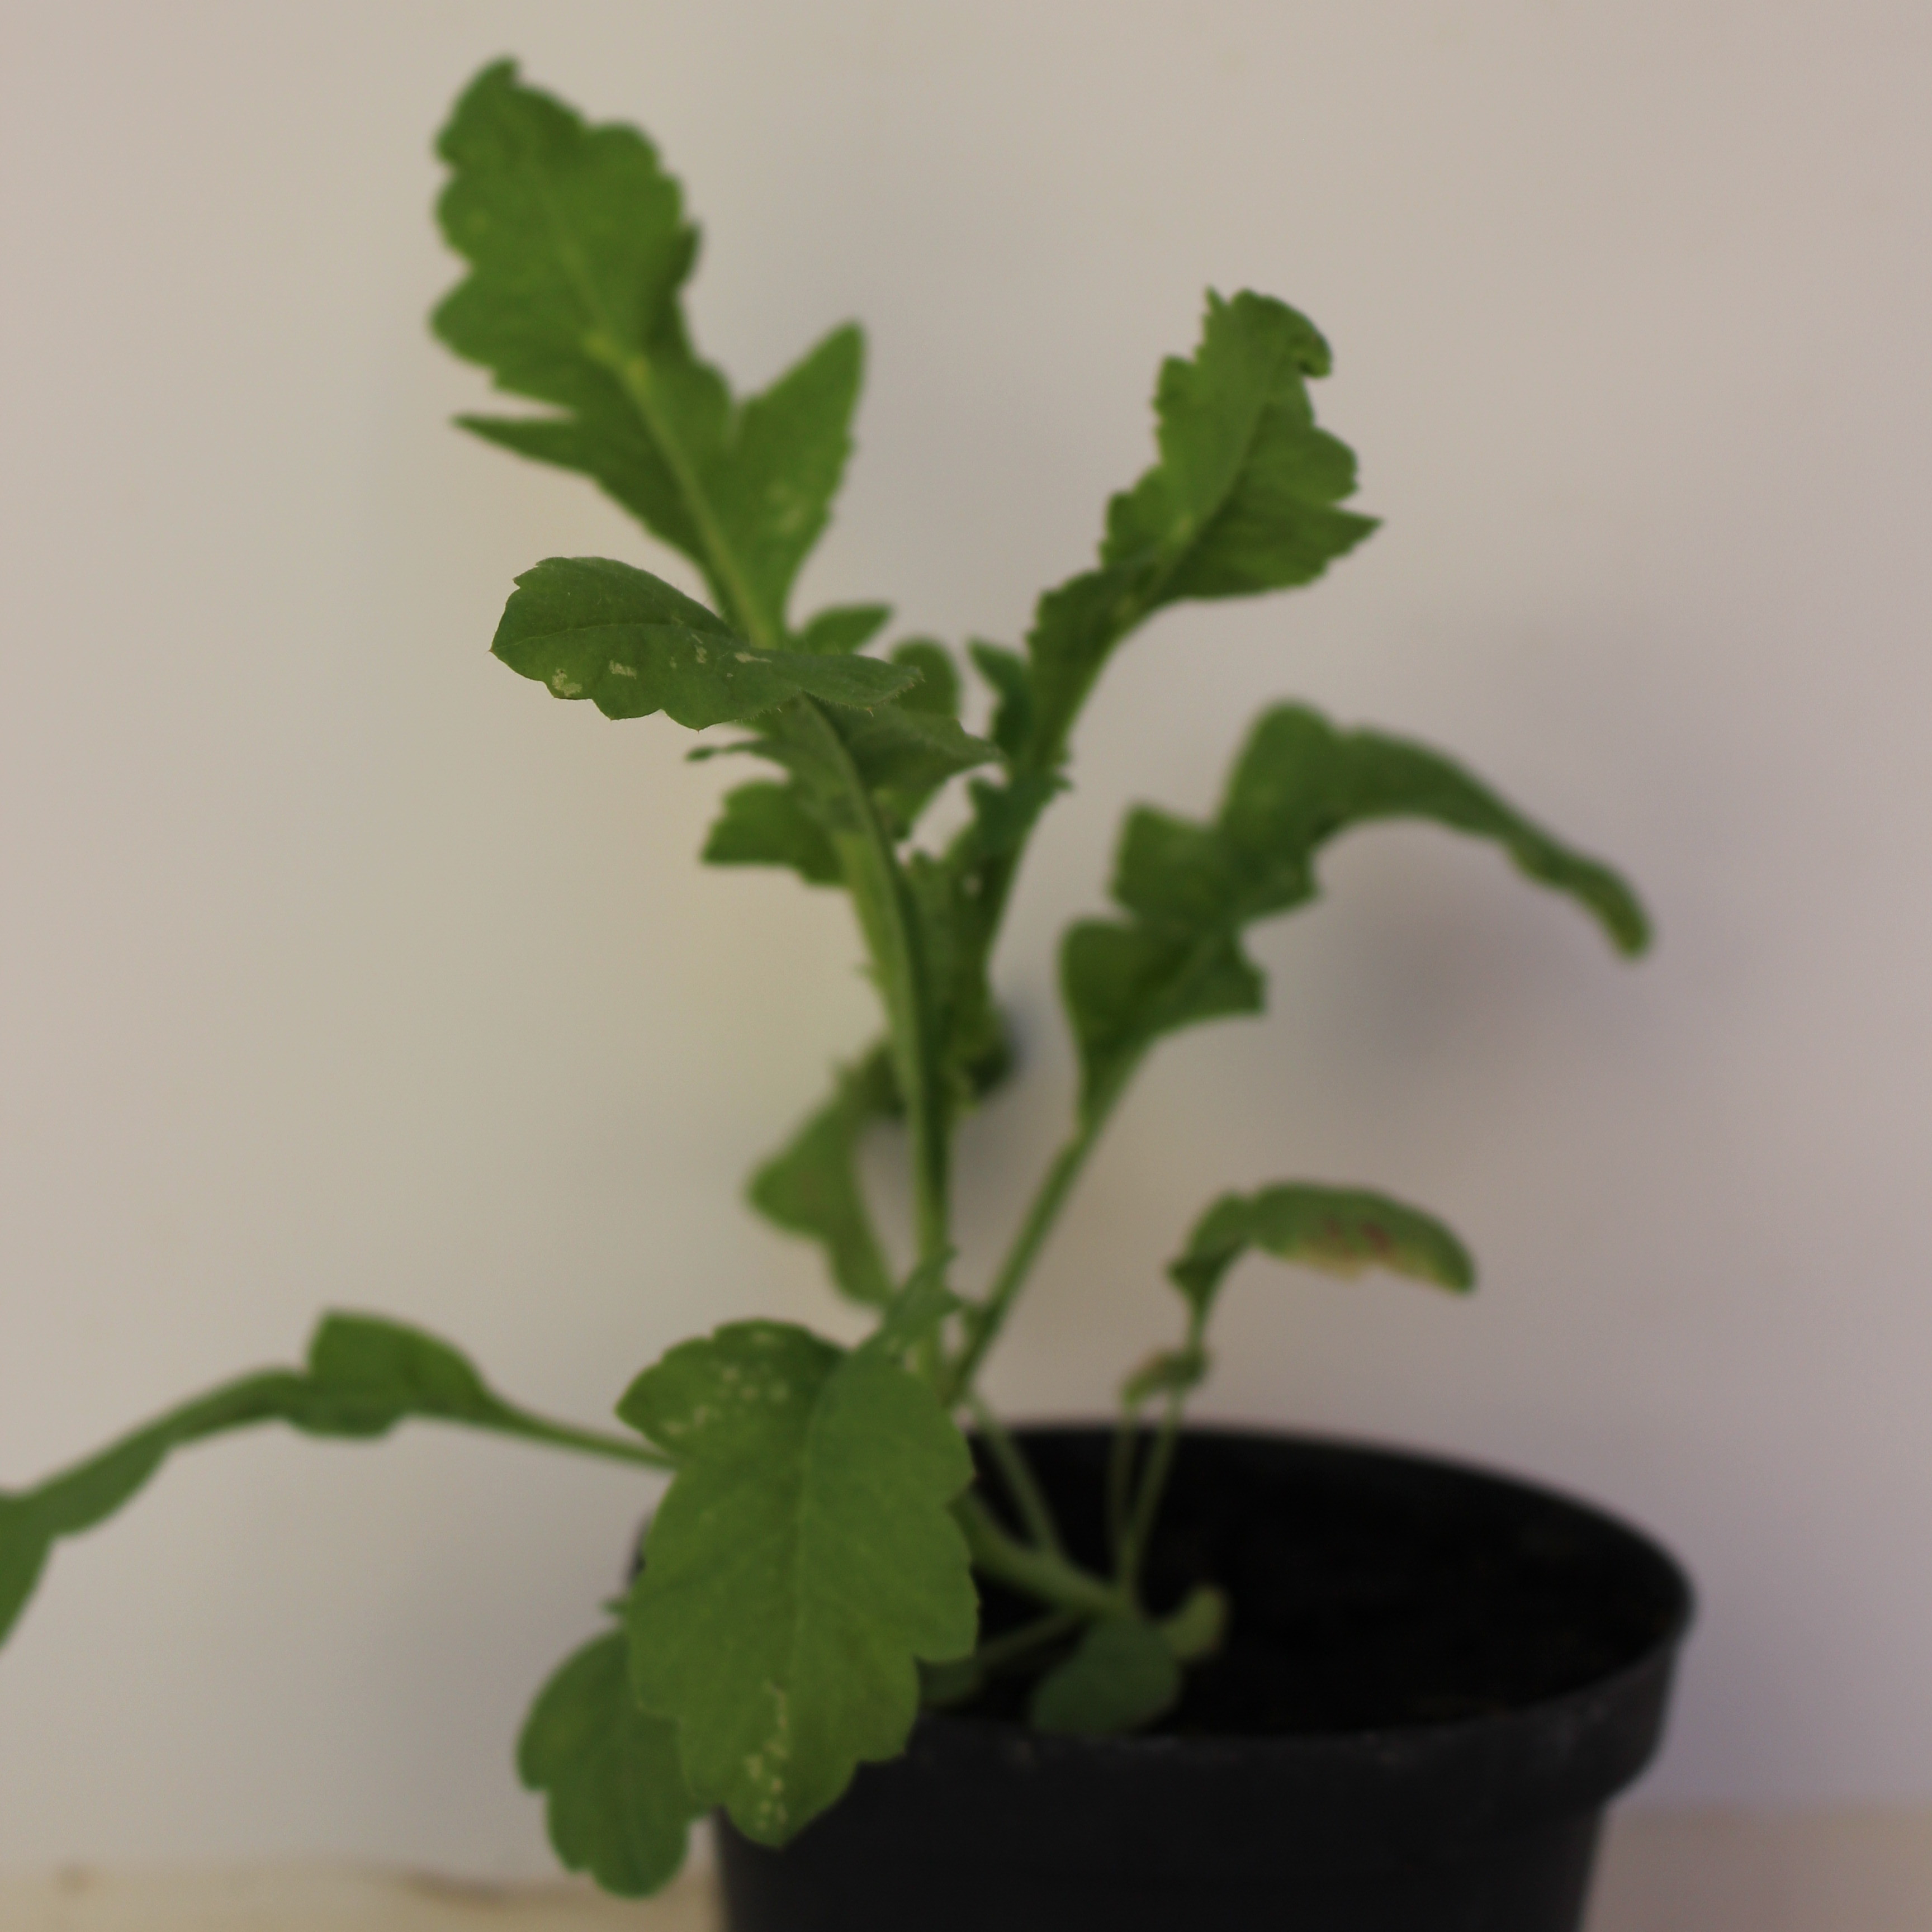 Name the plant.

Papaver rhoeas
